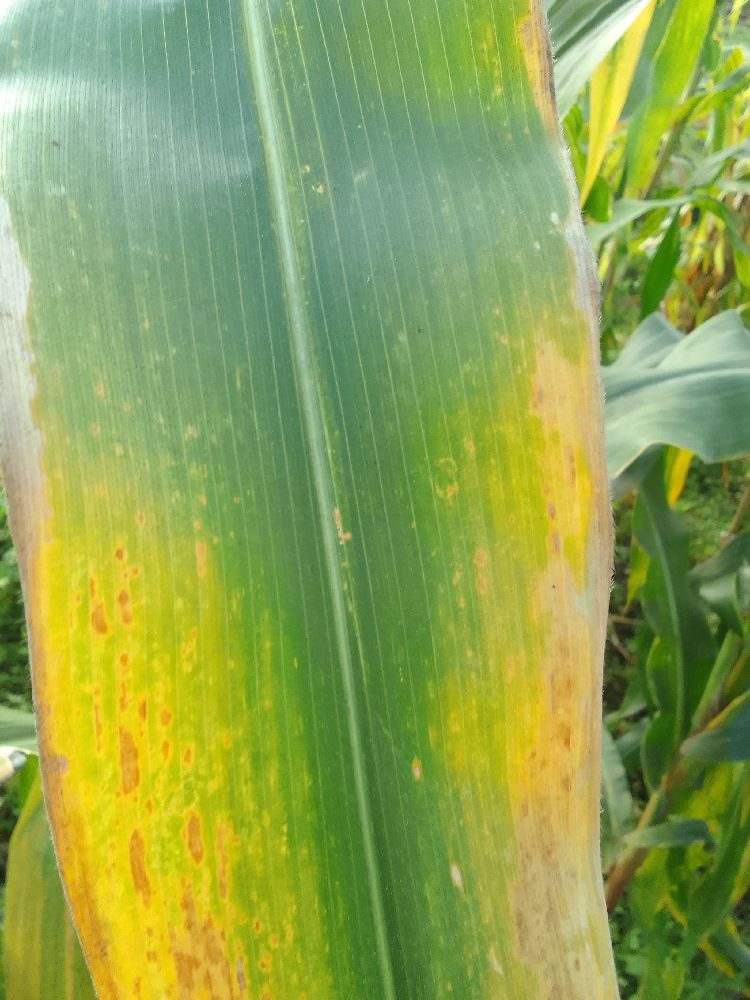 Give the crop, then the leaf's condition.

maize, maize lethal necrosis
